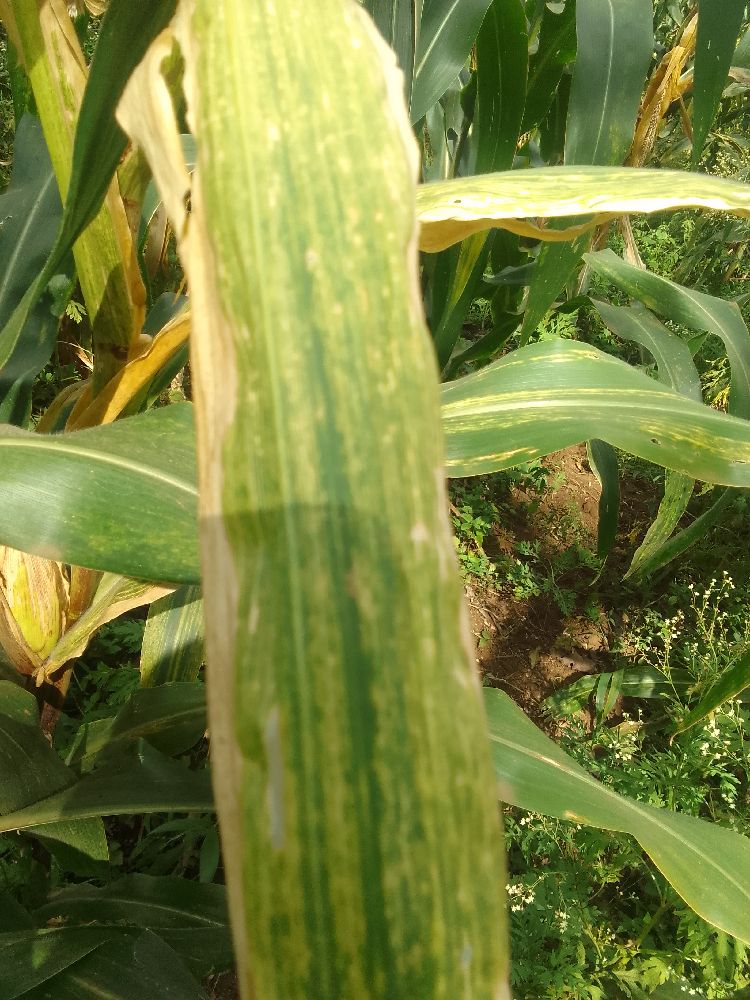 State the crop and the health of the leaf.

maize, maize lethal necrosis
